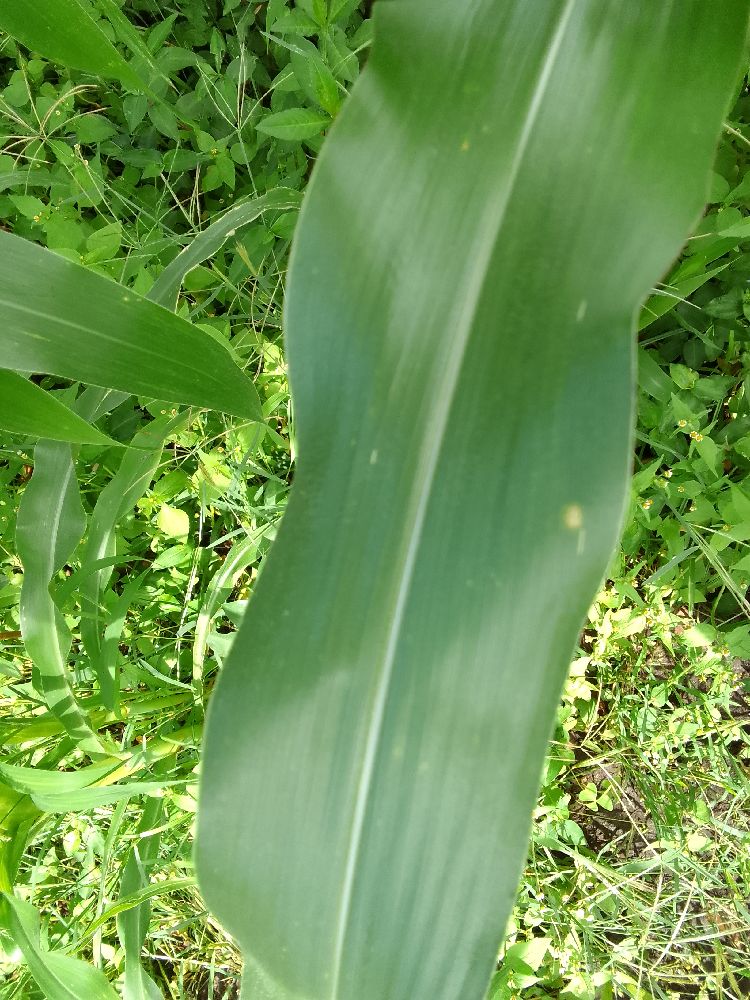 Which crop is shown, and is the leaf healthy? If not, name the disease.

maize, healthy
